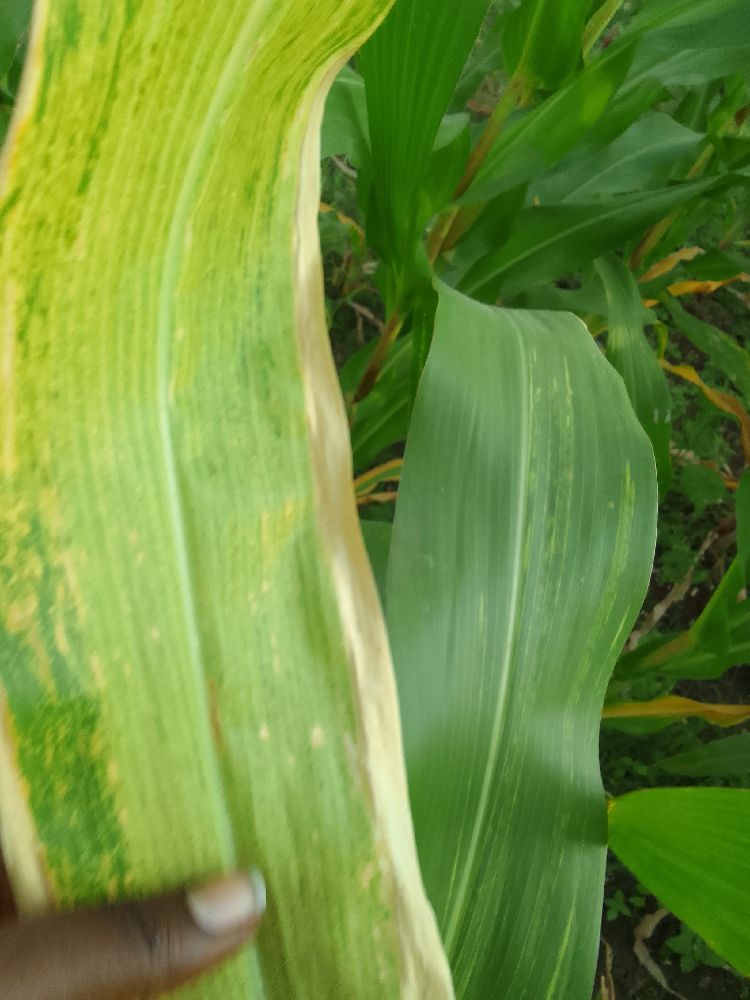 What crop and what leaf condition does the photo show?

maize, maize lethal necrosis
